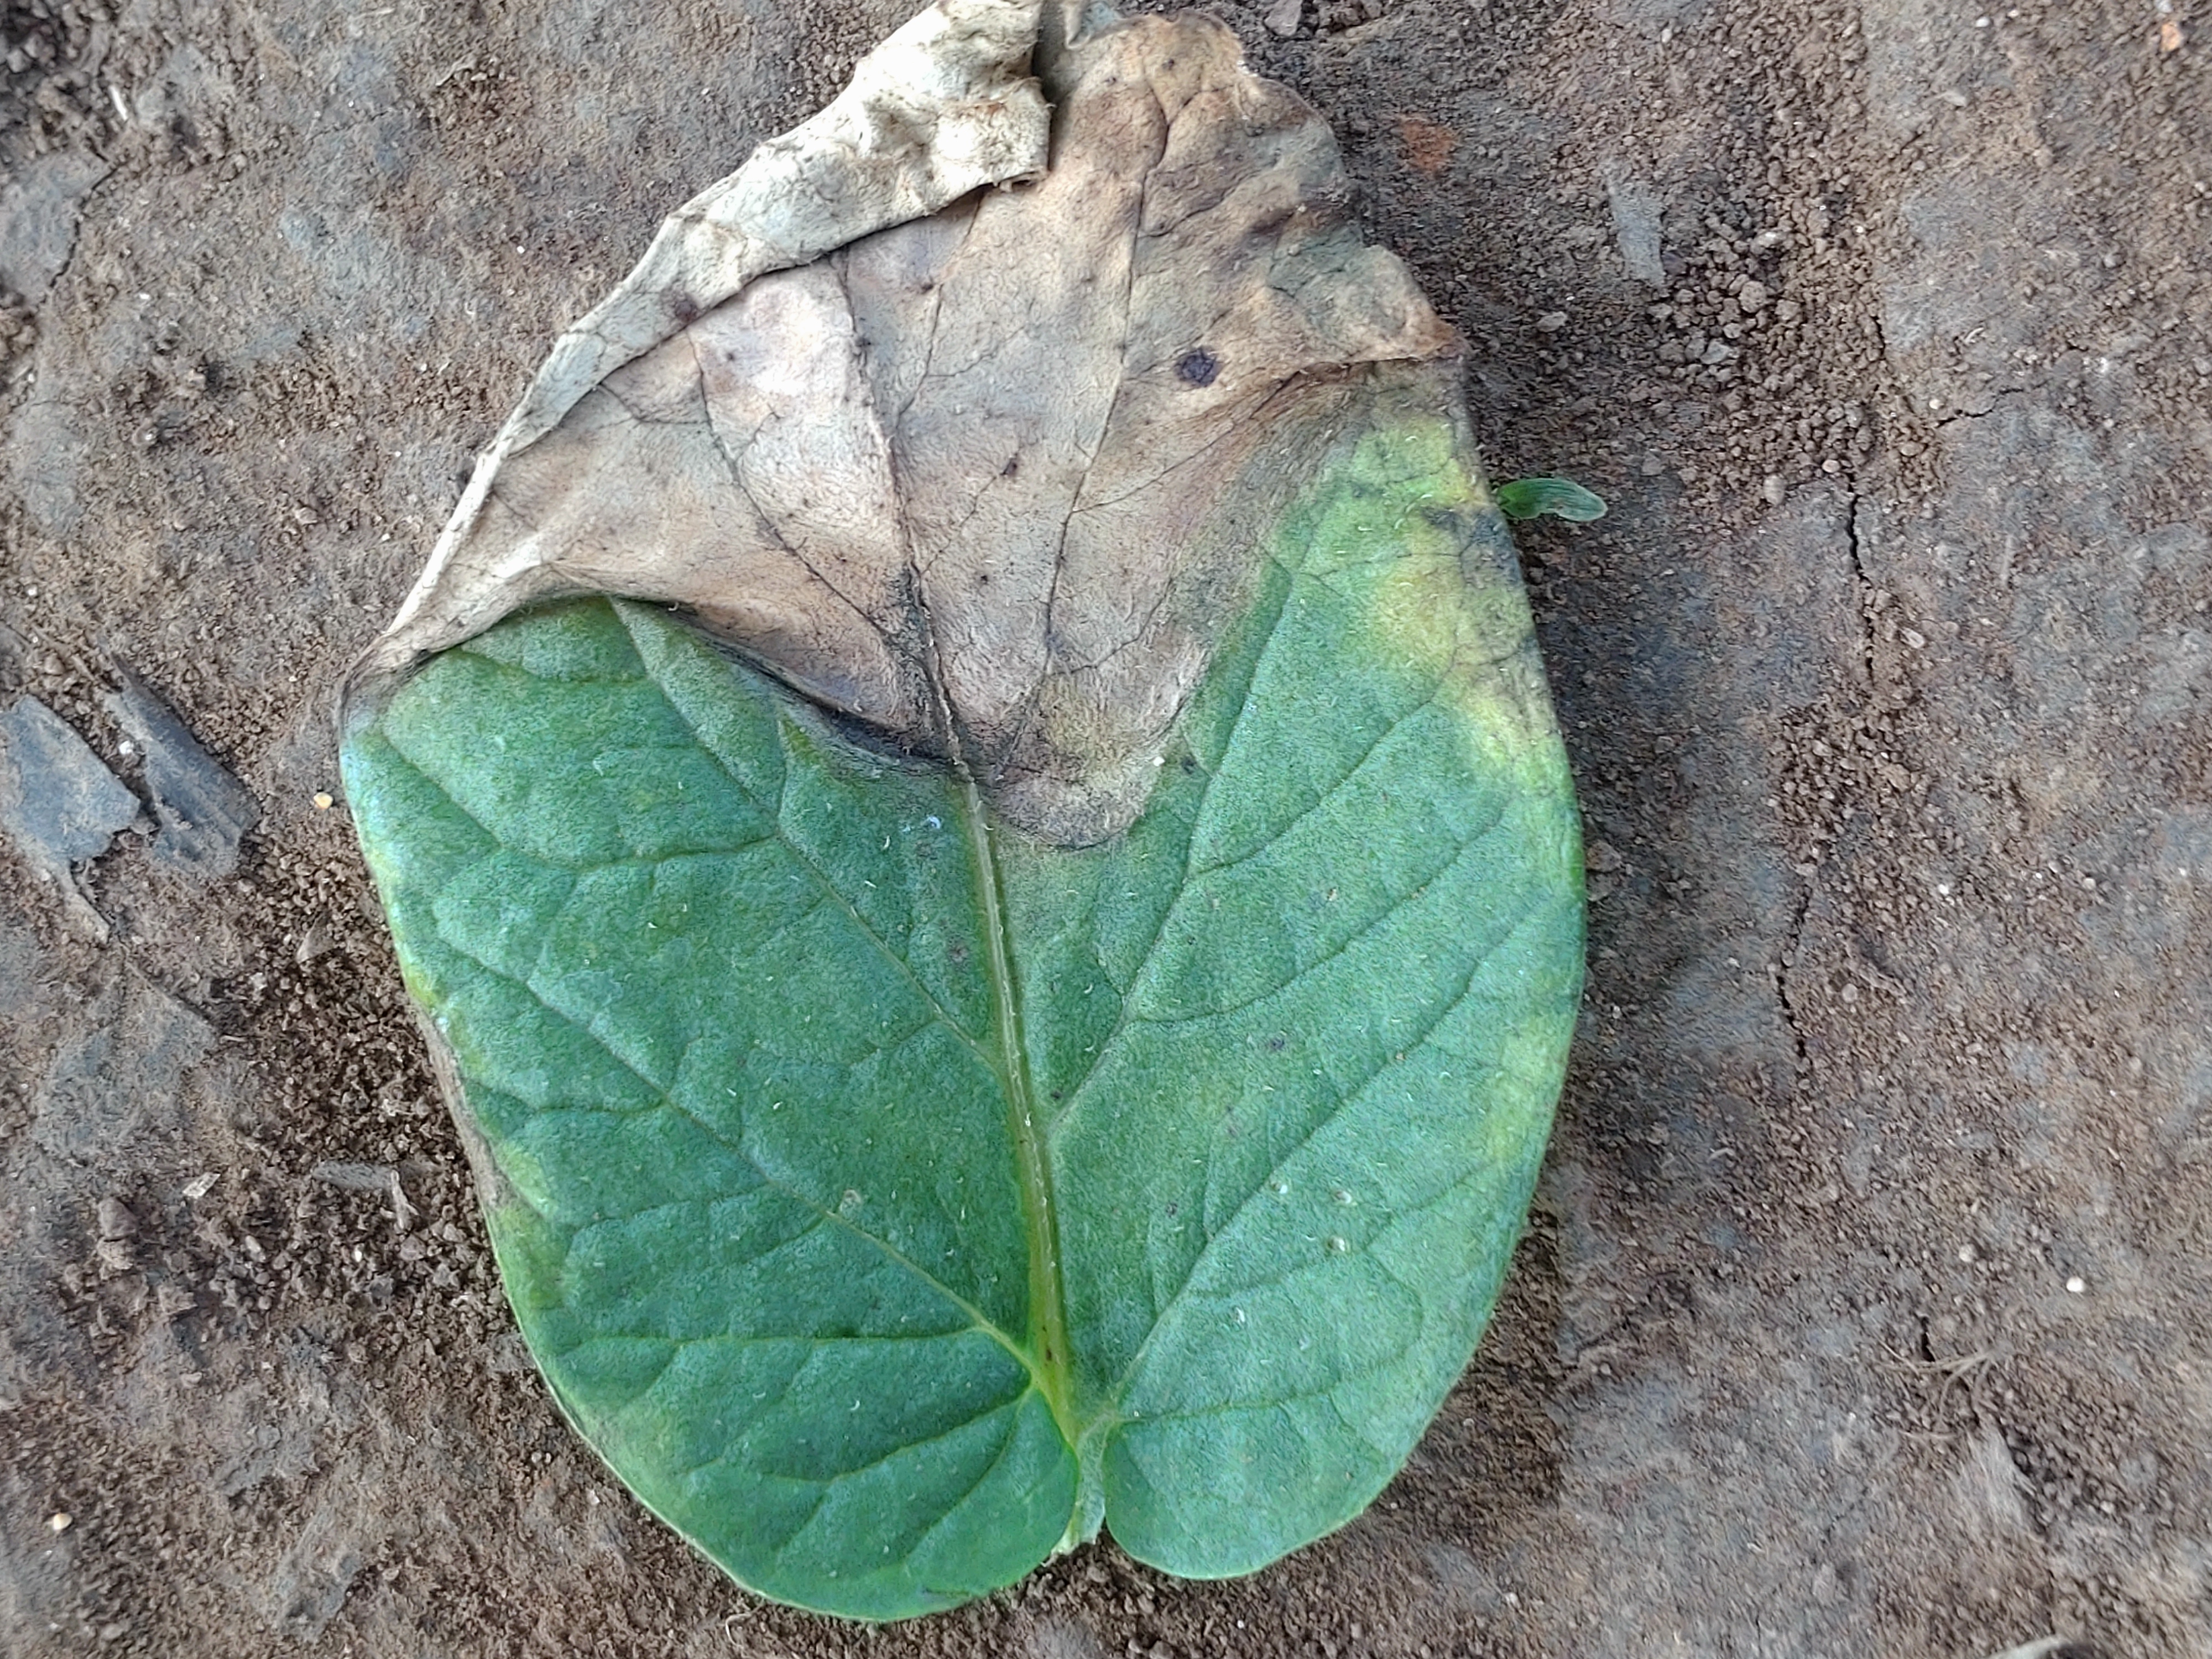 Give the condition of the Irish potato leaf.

early blight
